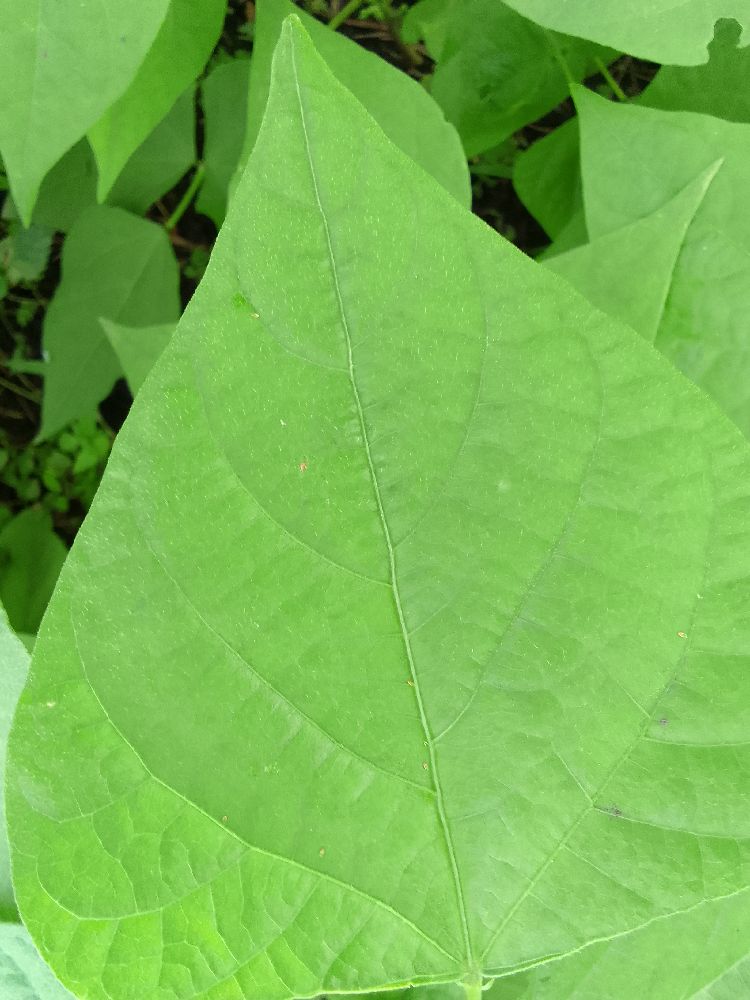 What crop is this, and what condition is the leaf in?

common bean, healthy
